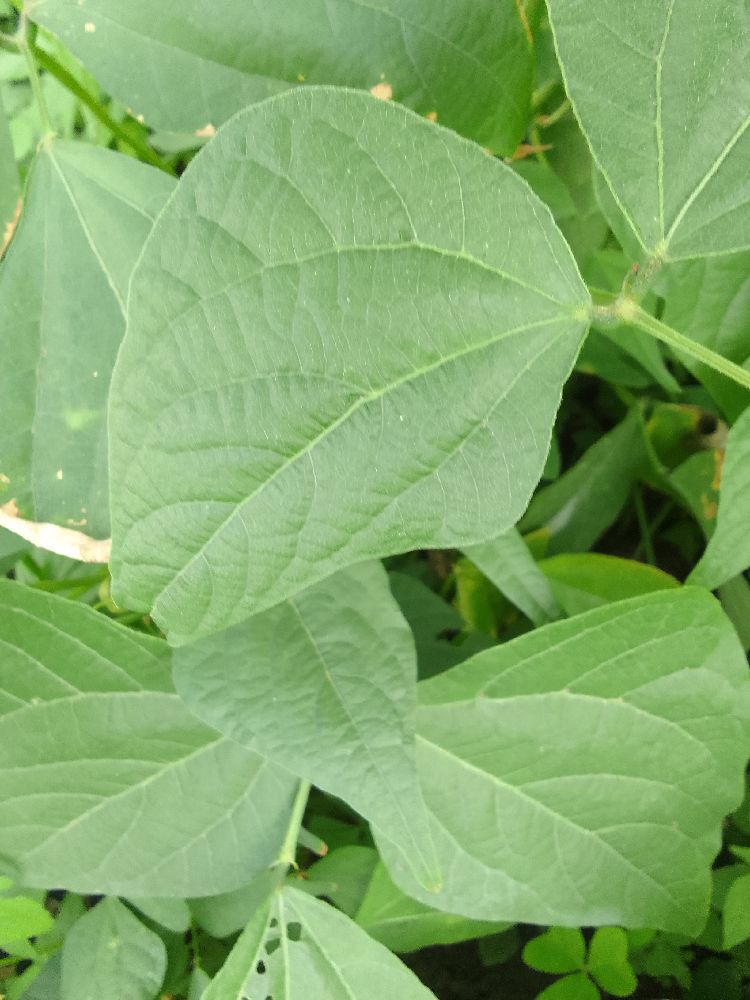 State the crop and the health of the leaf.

common bean, healthy
